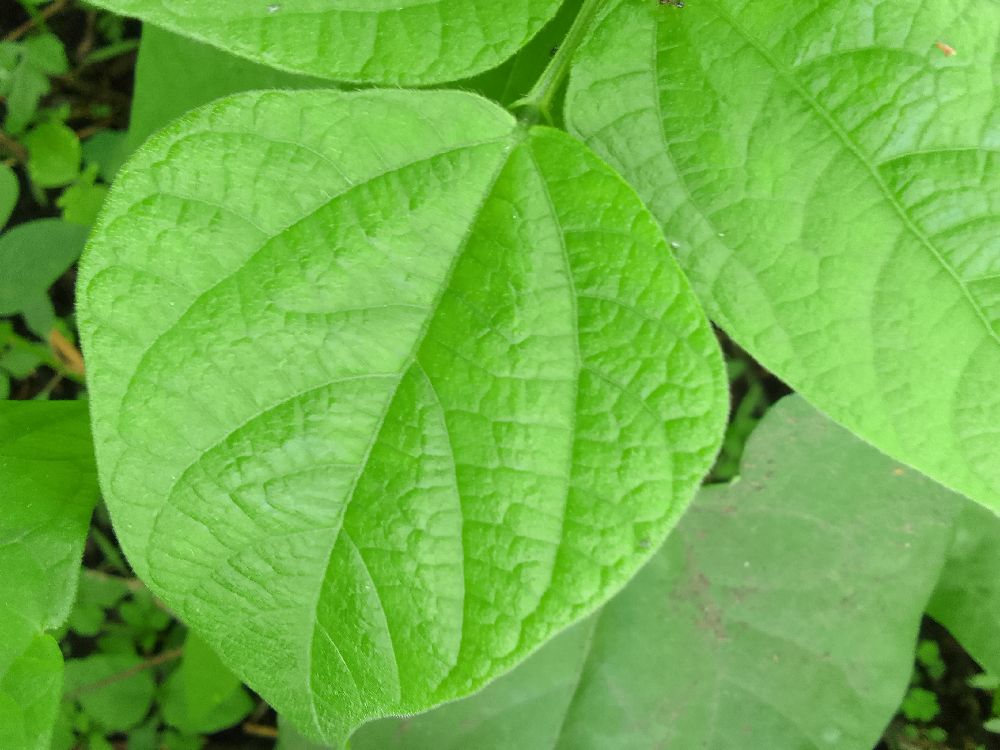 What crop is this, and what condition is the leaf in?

common bean, healthy
